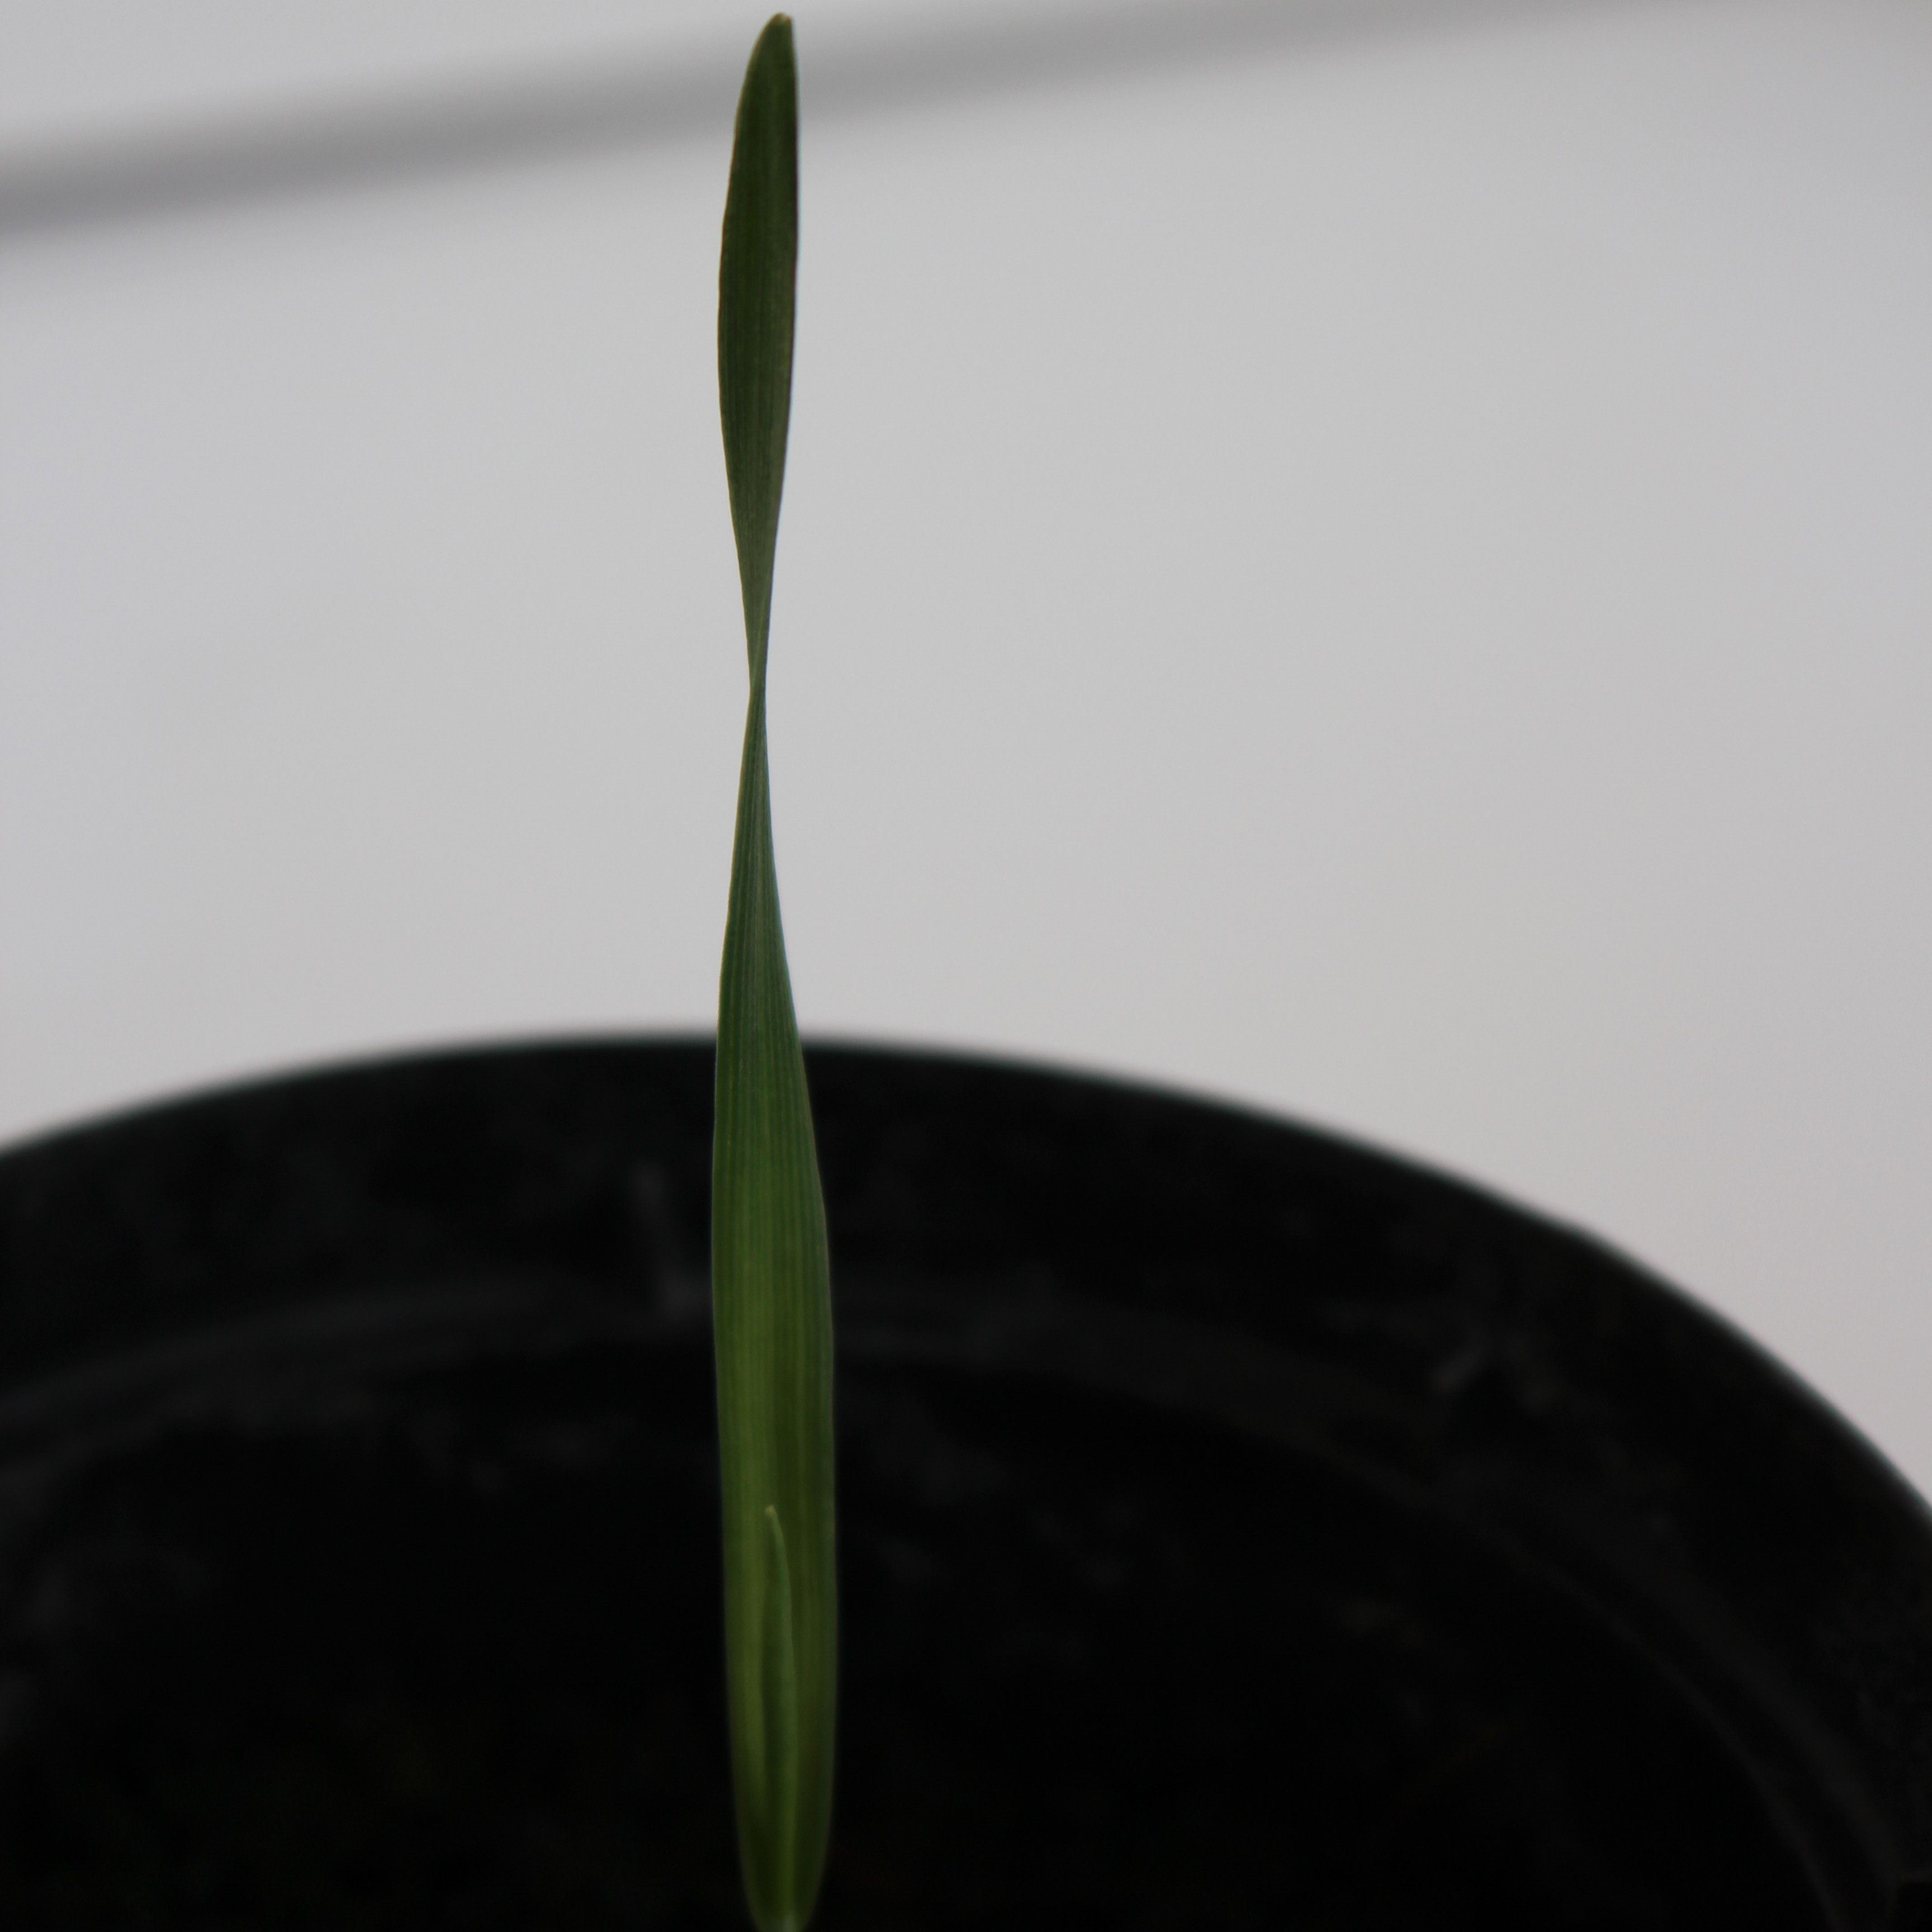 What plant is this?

Avena sterilis
